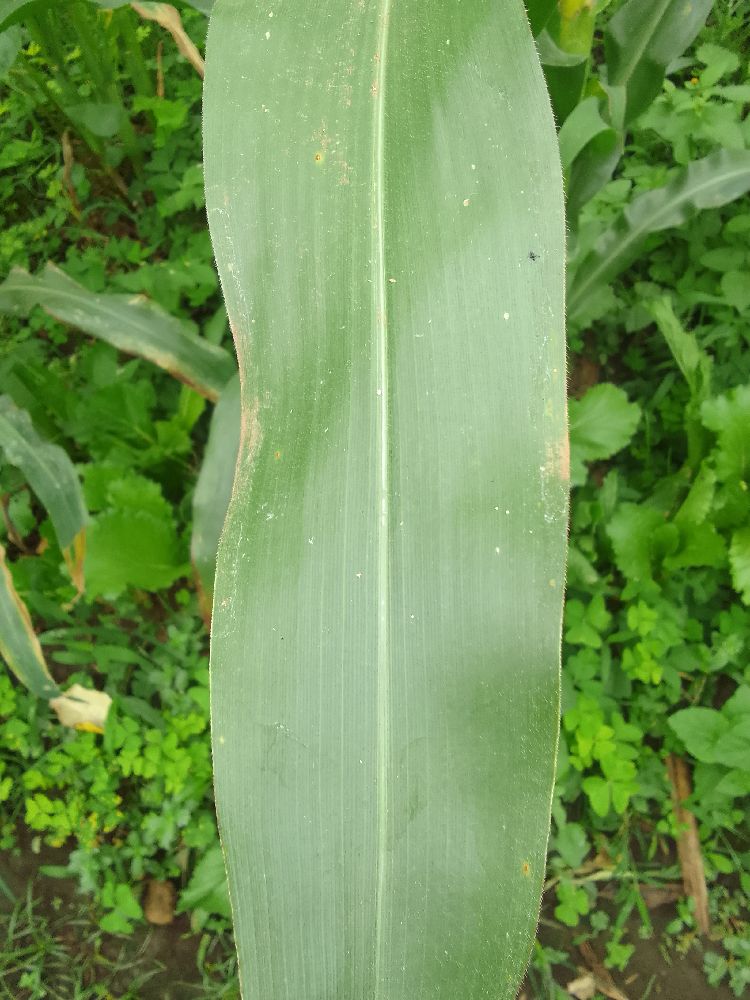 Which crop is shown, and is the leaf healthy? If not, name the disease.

maize, healthy
